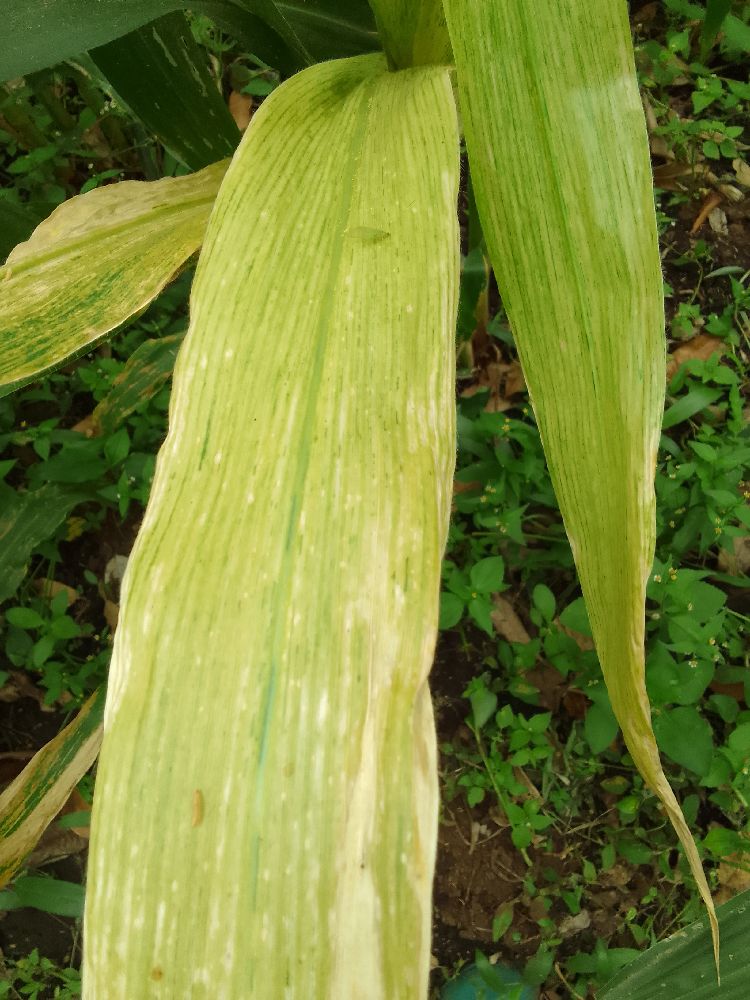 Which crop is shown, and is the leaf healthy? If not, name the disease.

maize, maize lethal necrosis
